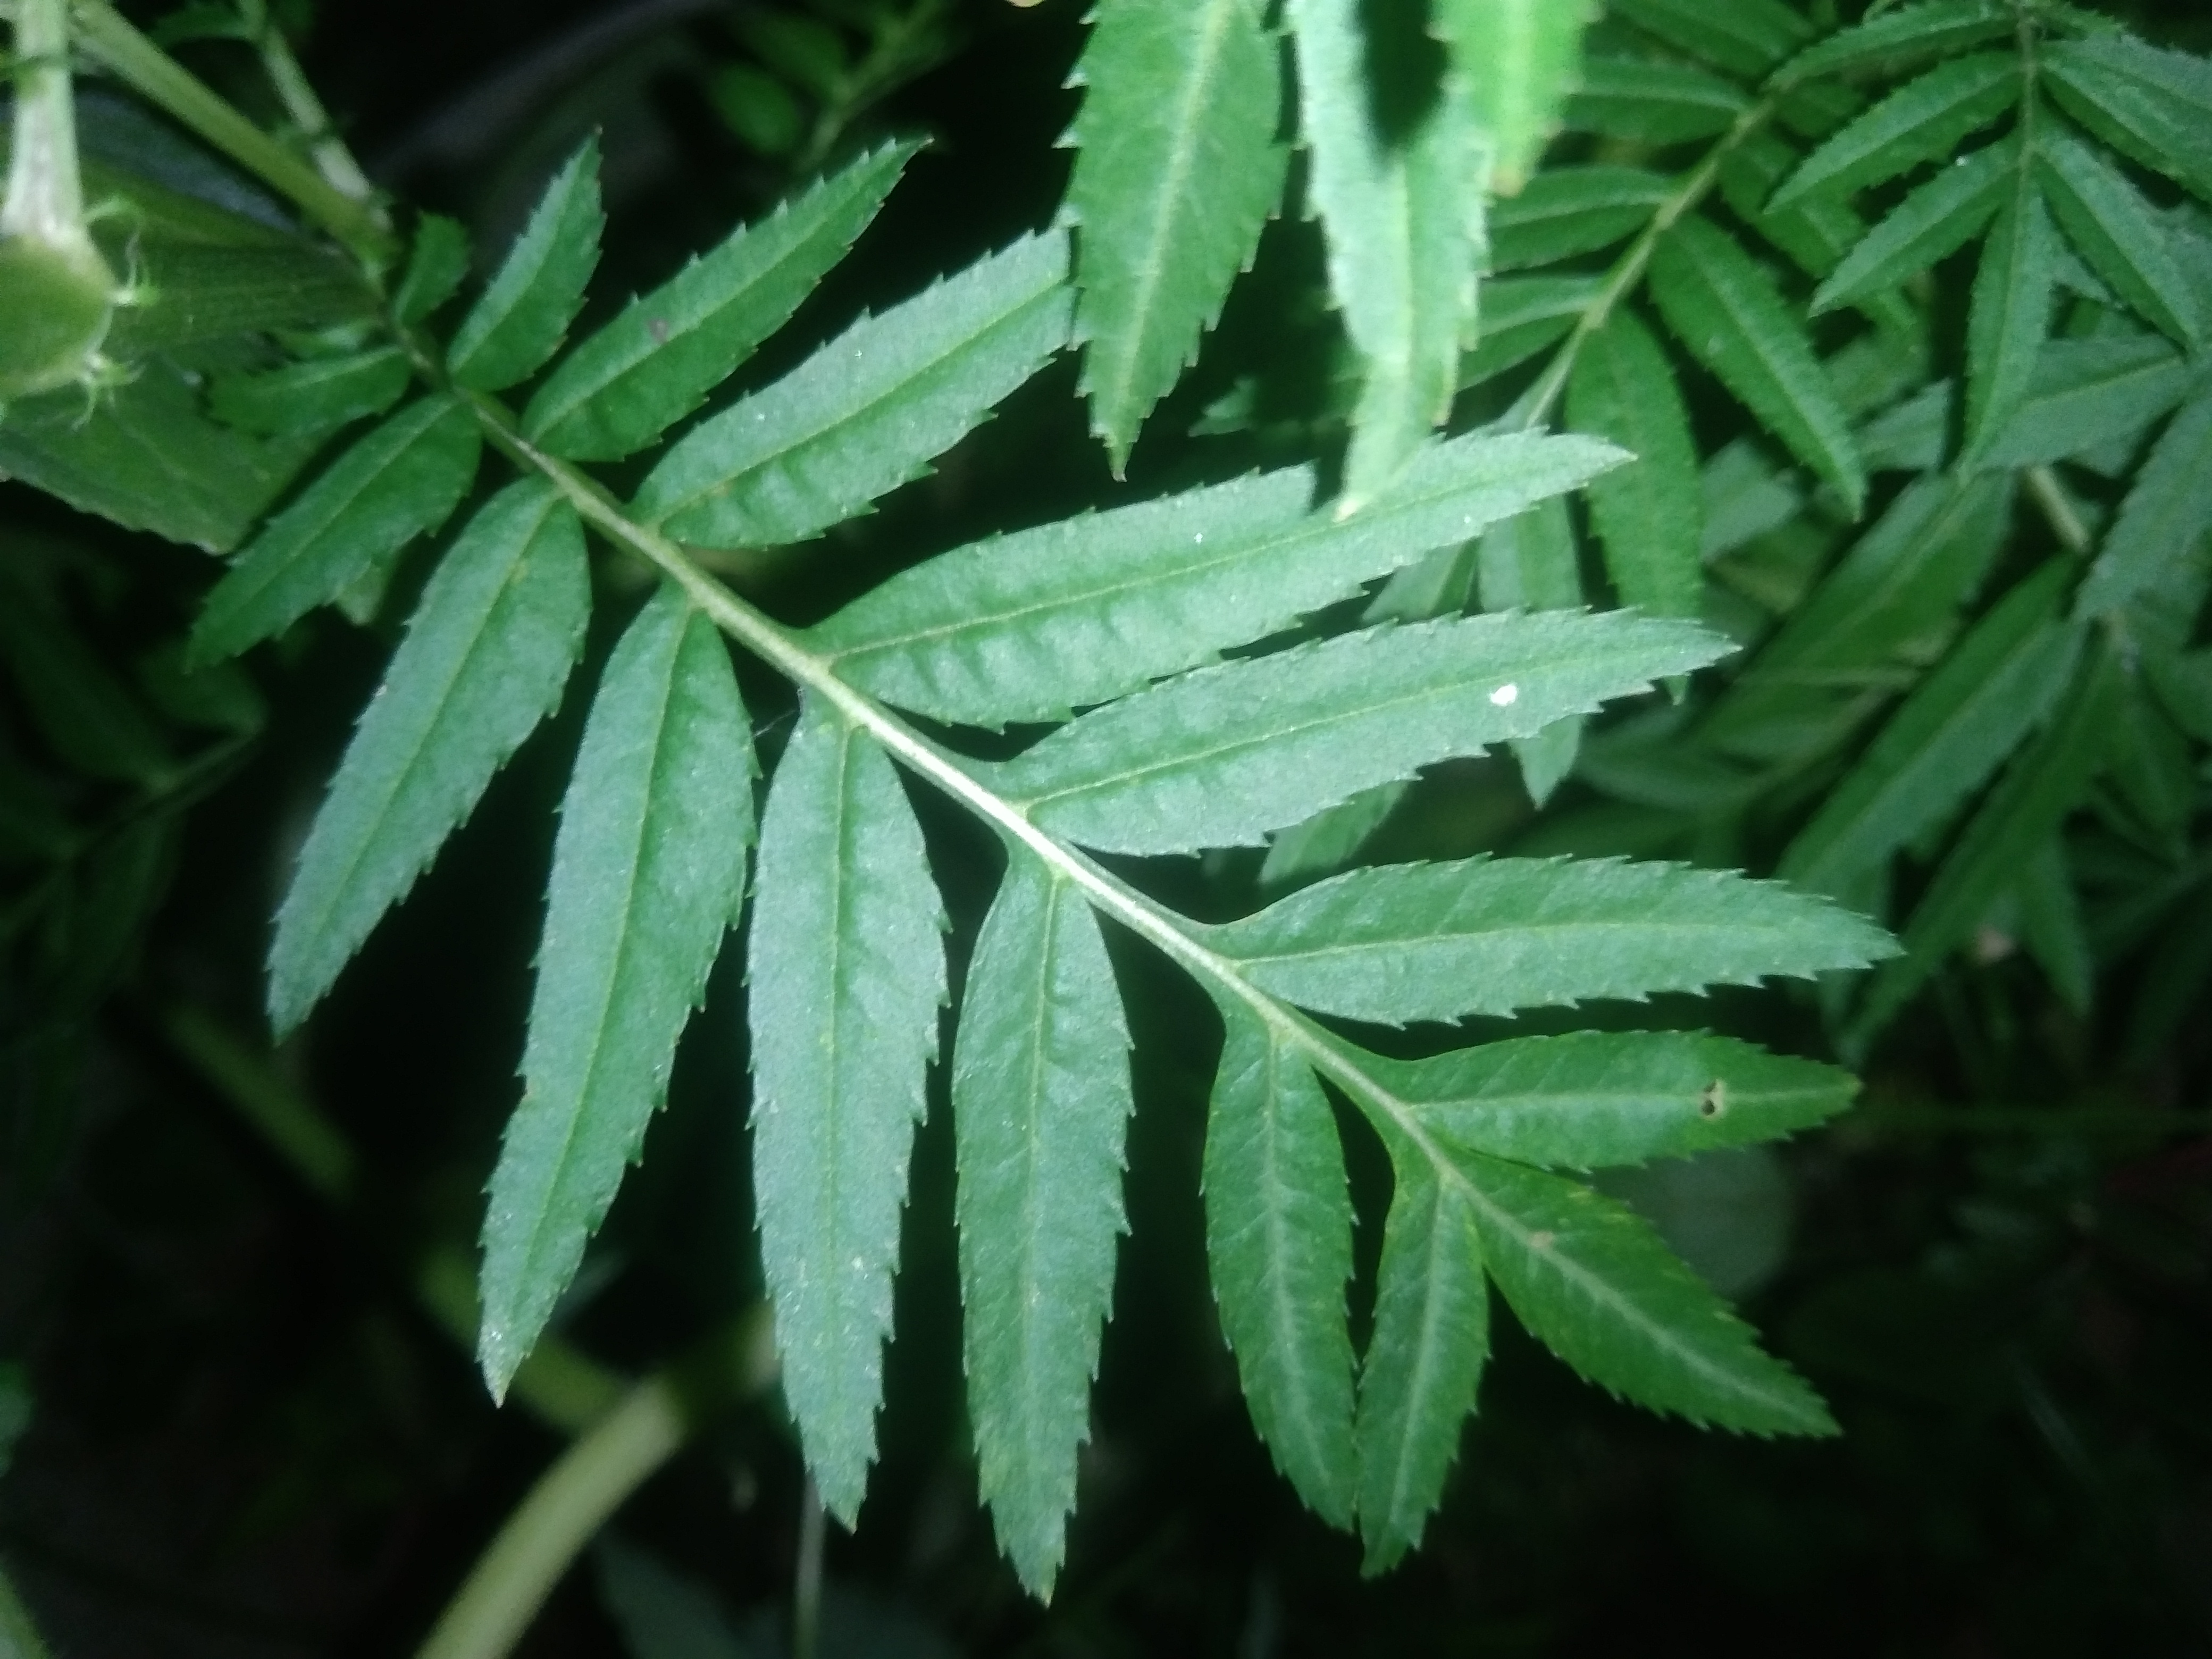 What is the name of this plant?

marigold
